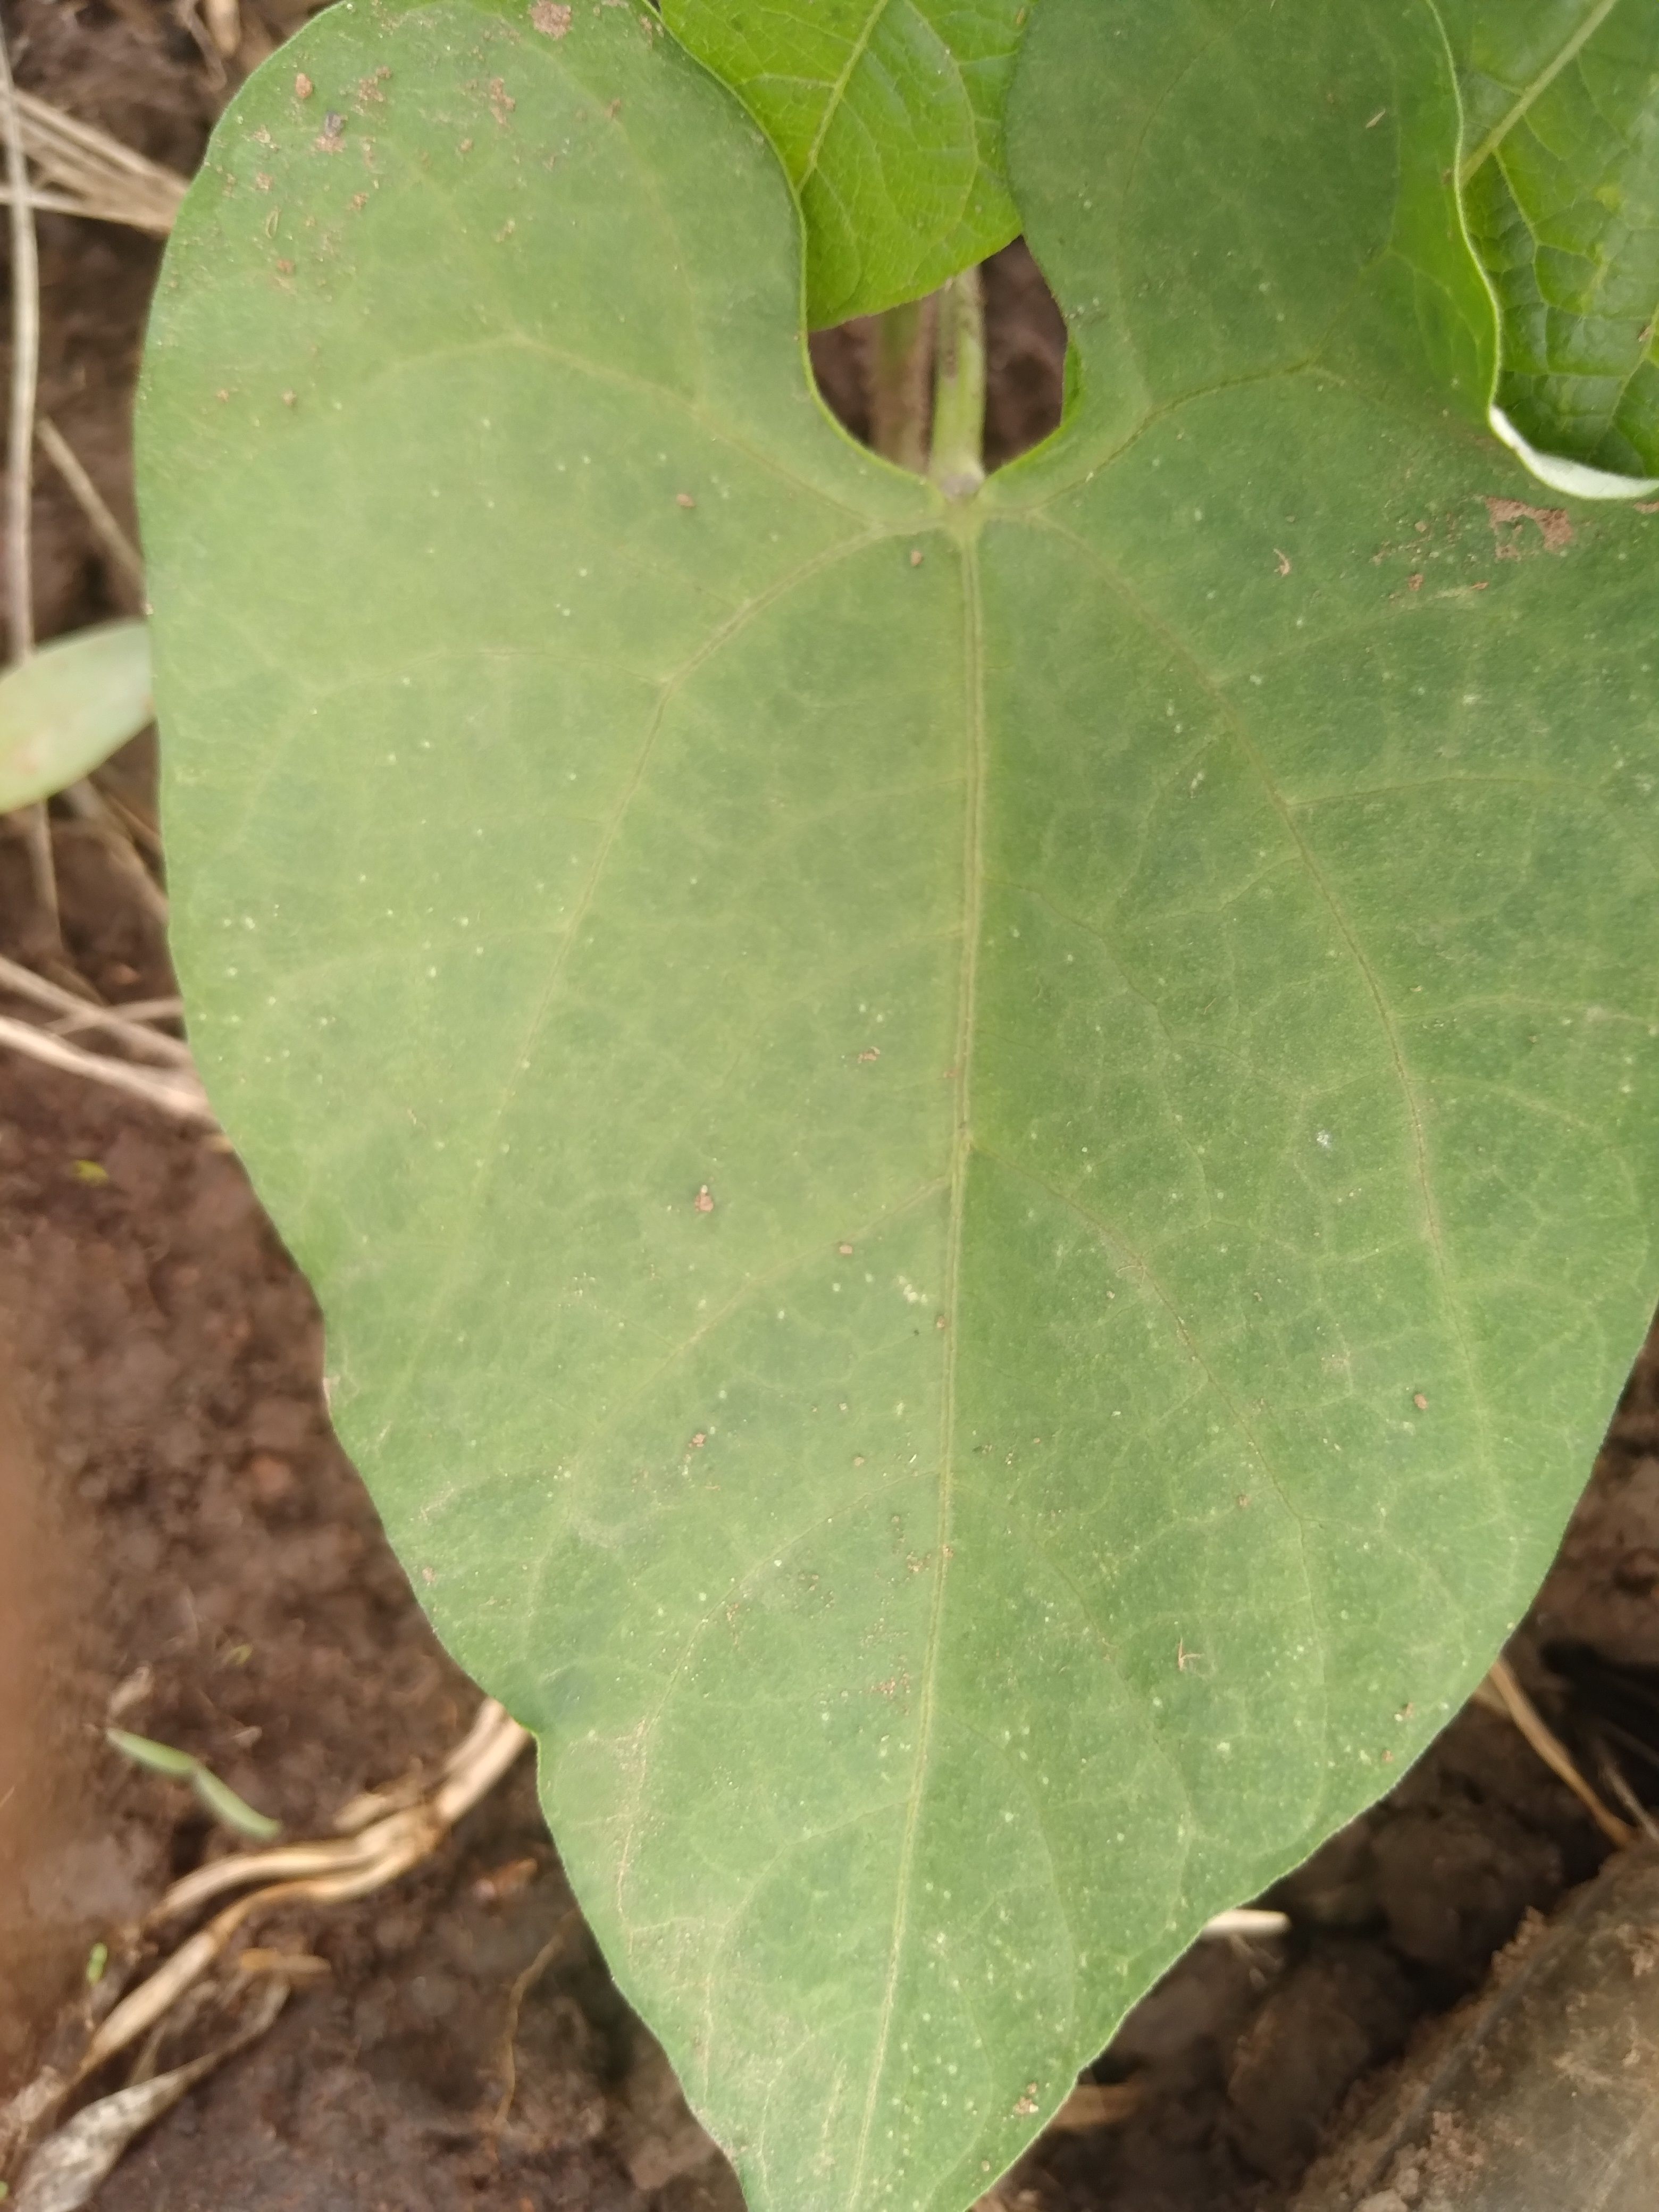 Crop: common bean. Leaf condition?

healthy
